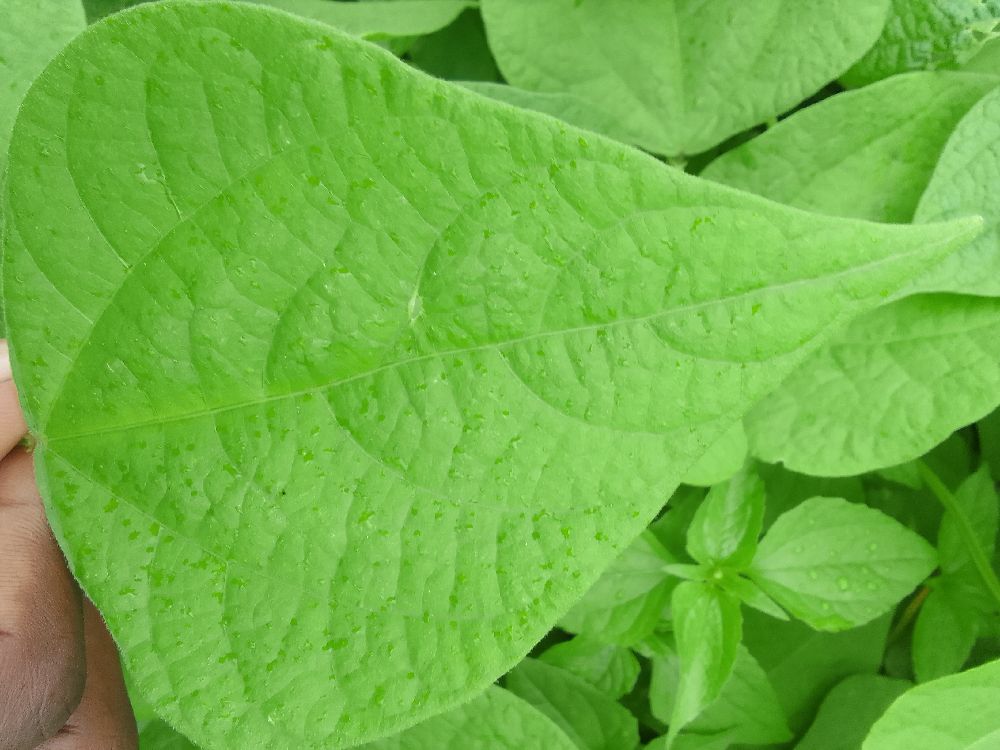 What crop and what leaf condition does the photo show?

common bean, healthy
